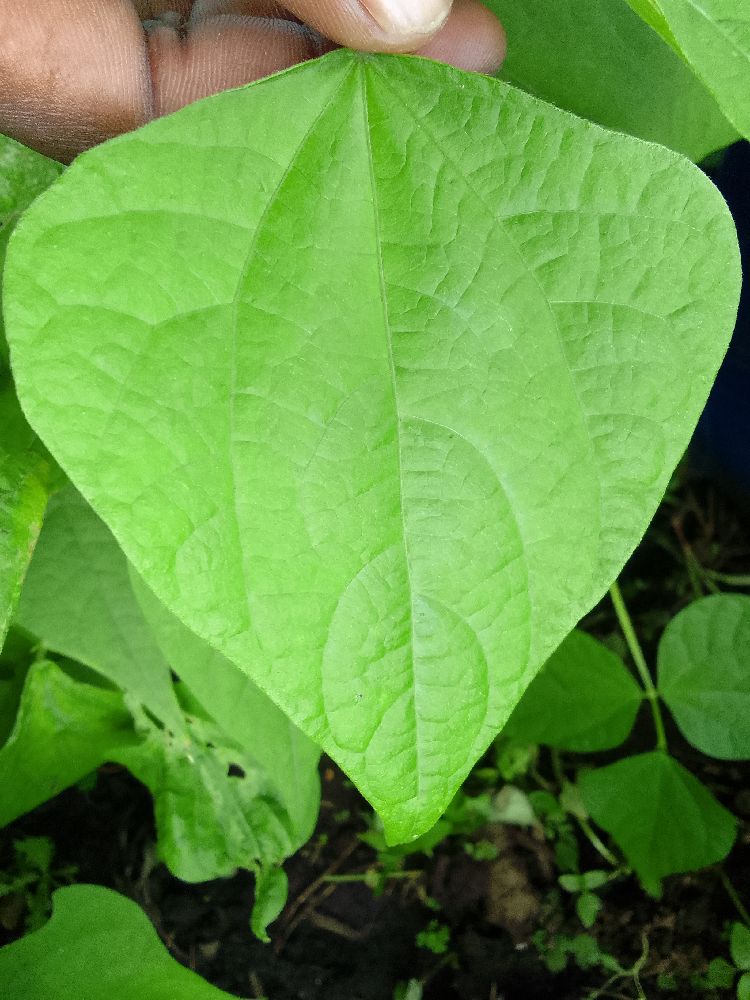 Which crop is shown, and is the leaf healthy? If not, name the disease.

common bean, healthy
